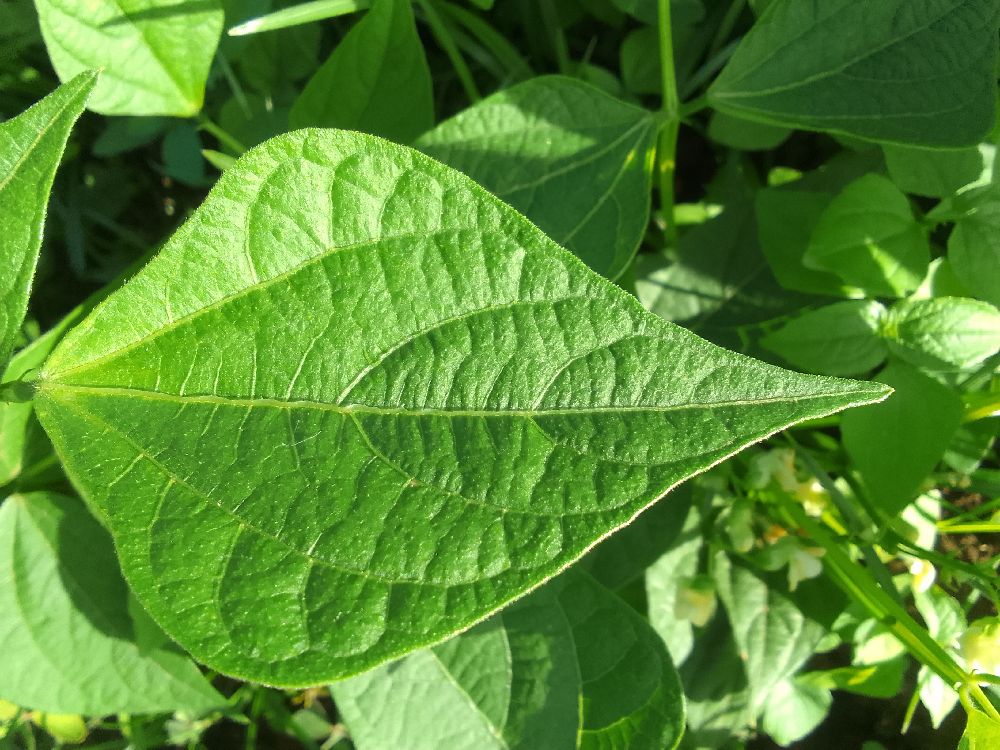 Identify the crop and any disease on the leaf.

common bean, healthy
